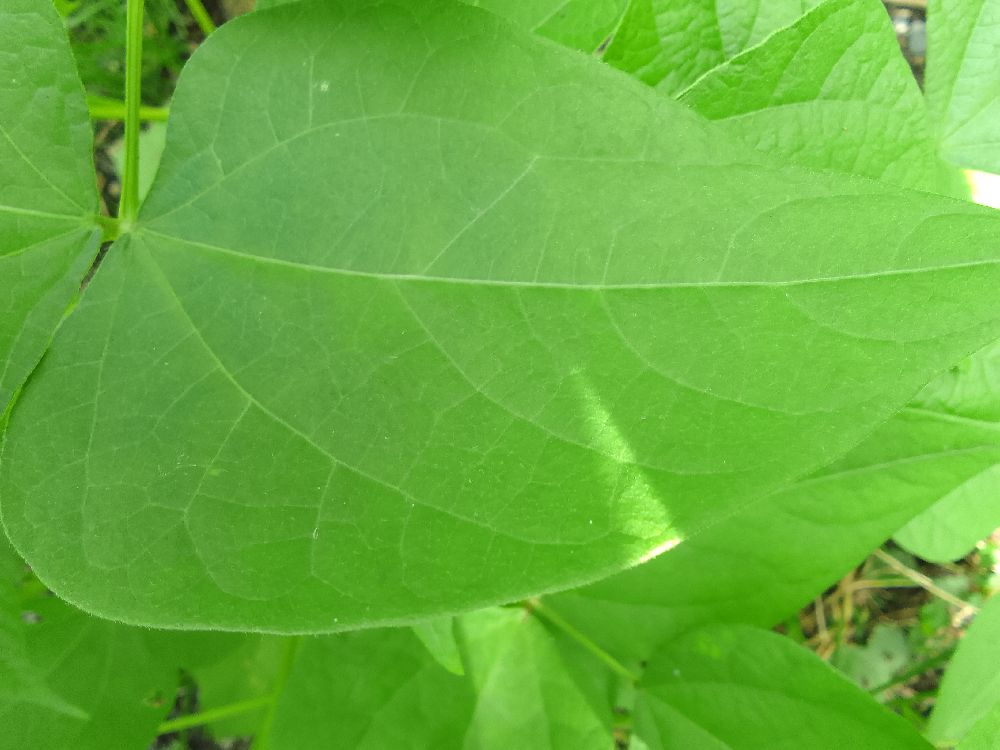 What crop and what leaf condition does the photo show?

common bean, healthy
